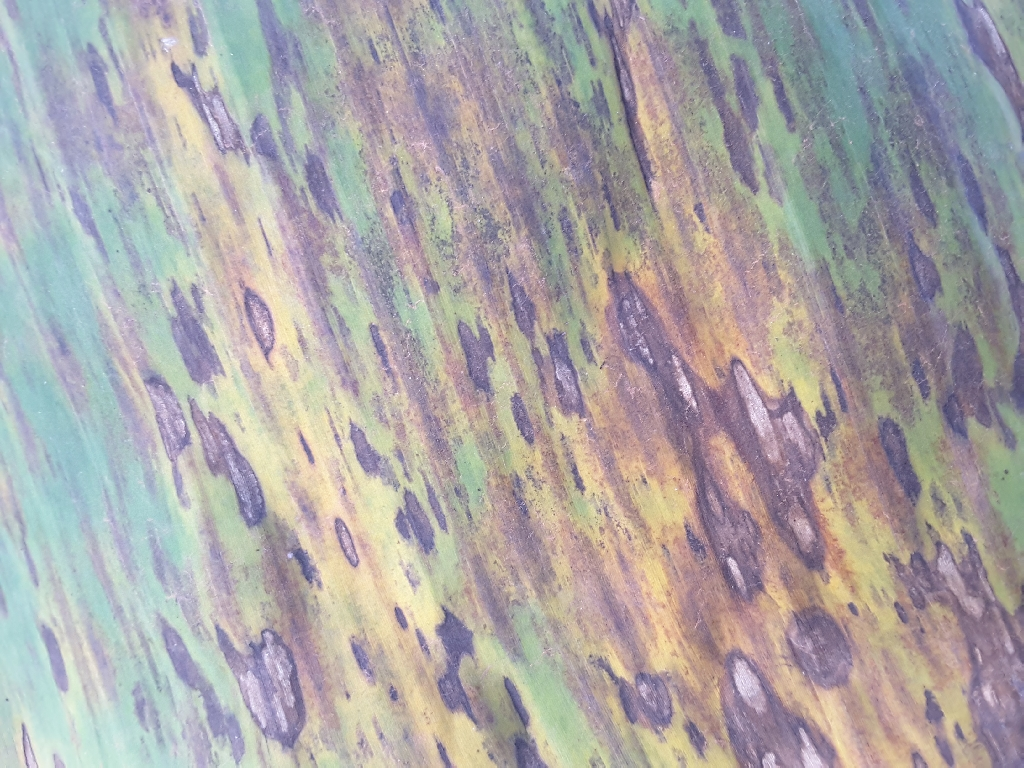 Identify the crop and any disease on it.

banana, black sigatoka
